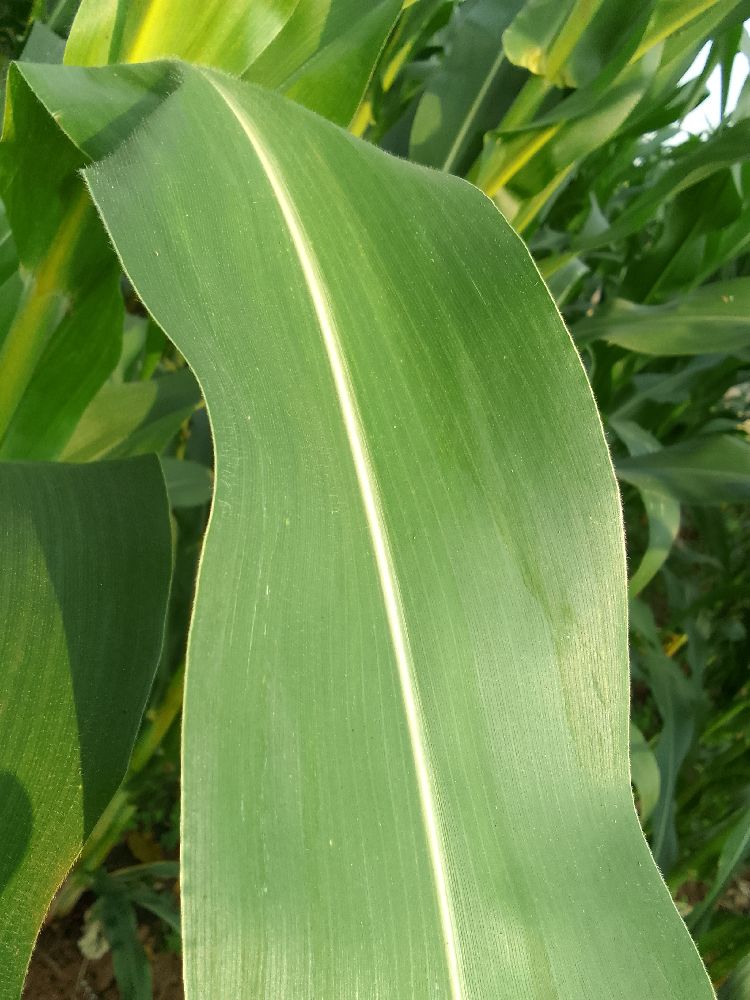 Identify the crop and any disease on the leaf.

maize, healthy
